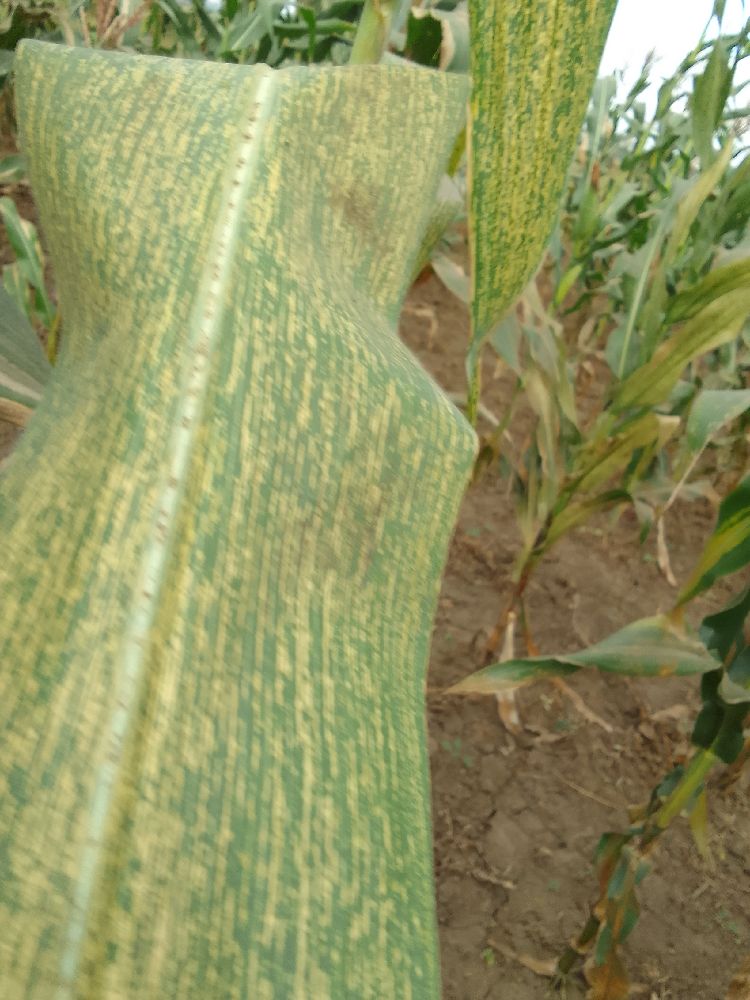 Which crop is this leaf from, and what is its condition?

maize, maize streak virus
